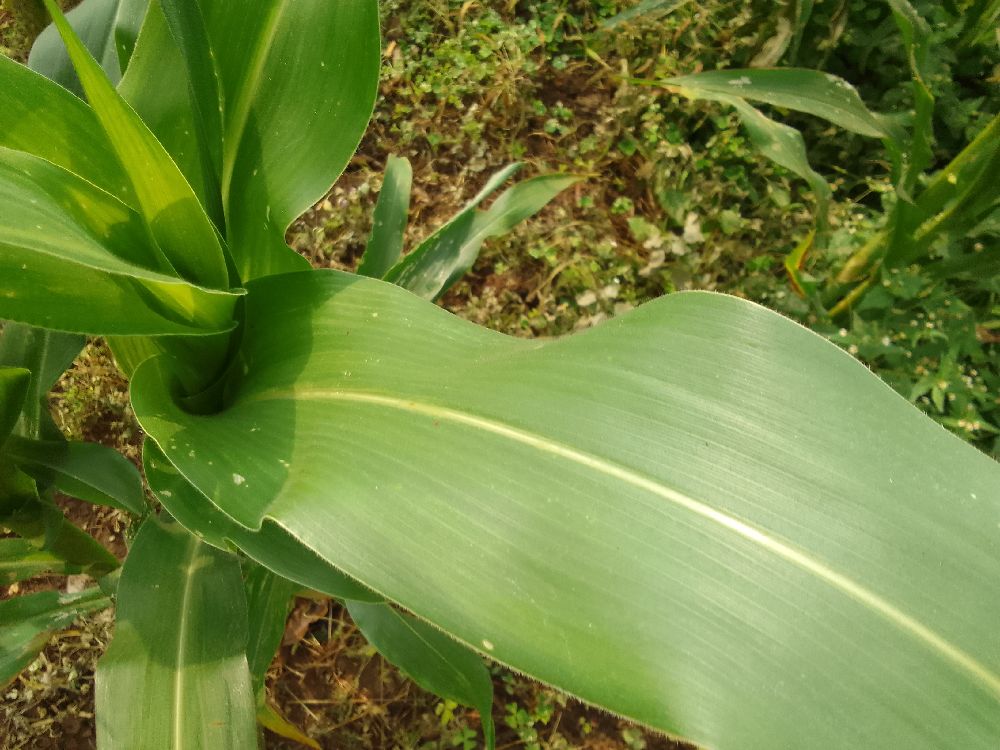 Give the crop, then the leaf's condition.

maize, healthy
